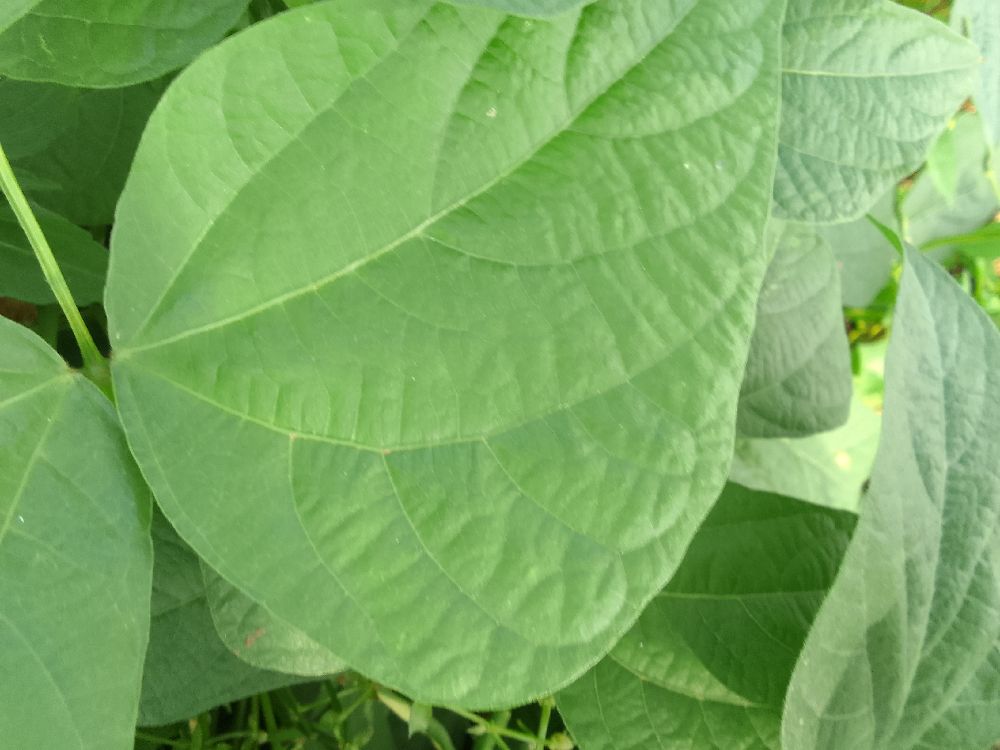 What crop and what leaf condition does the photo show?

common bean, healthy
